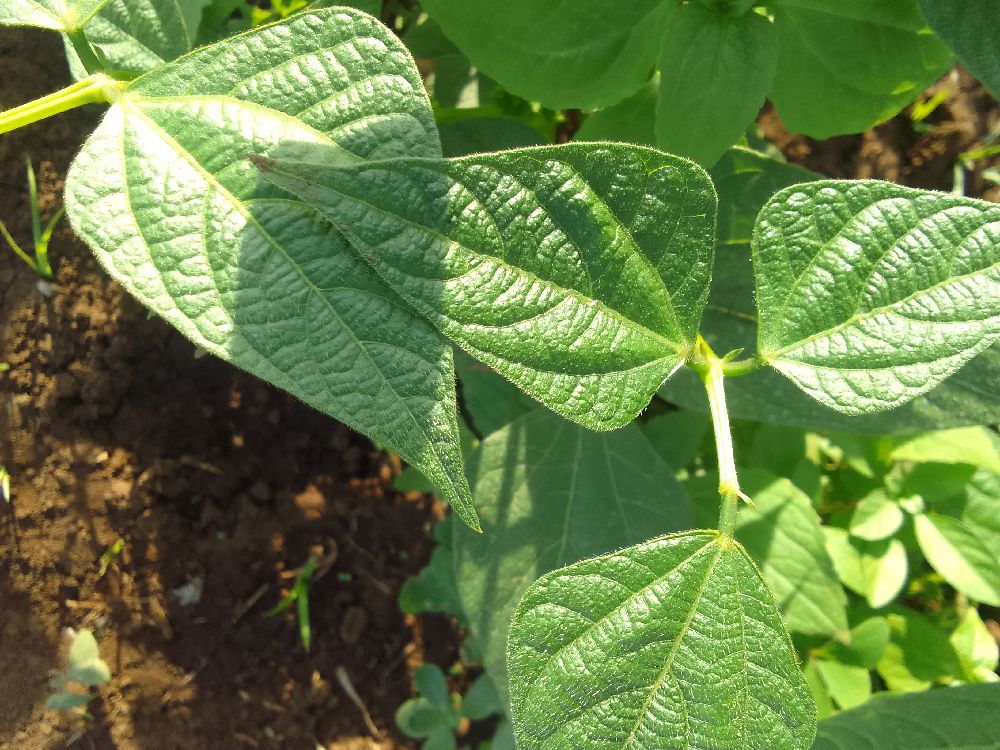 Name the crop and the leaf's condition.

common bean, healthy
